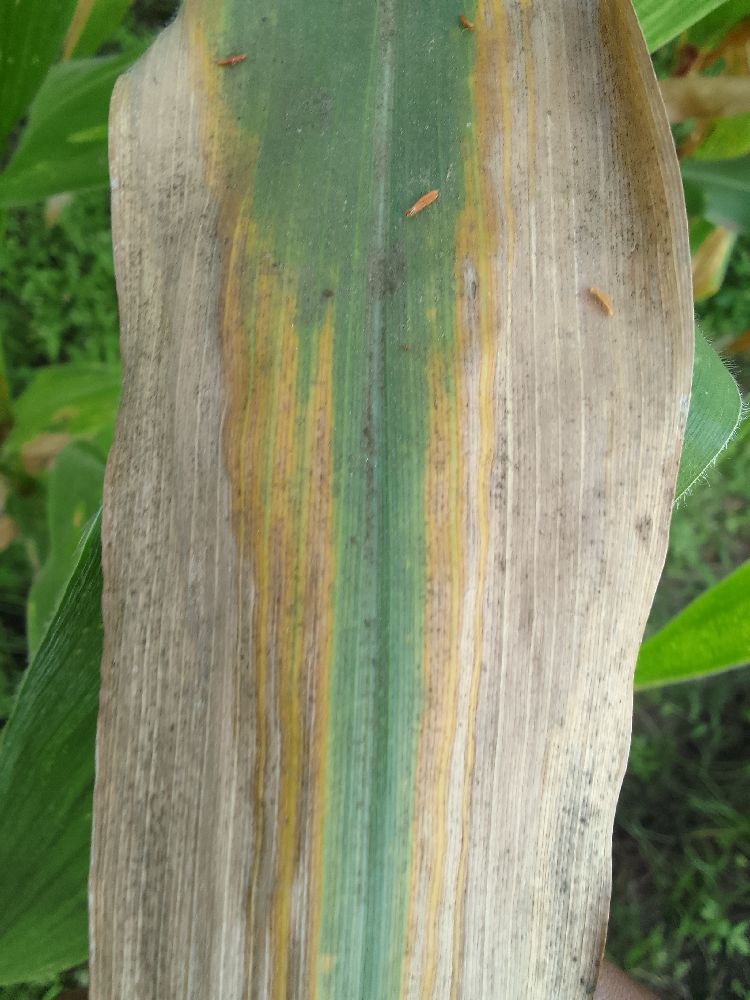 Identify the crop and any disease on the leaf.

maize, maize lethal necrosis
